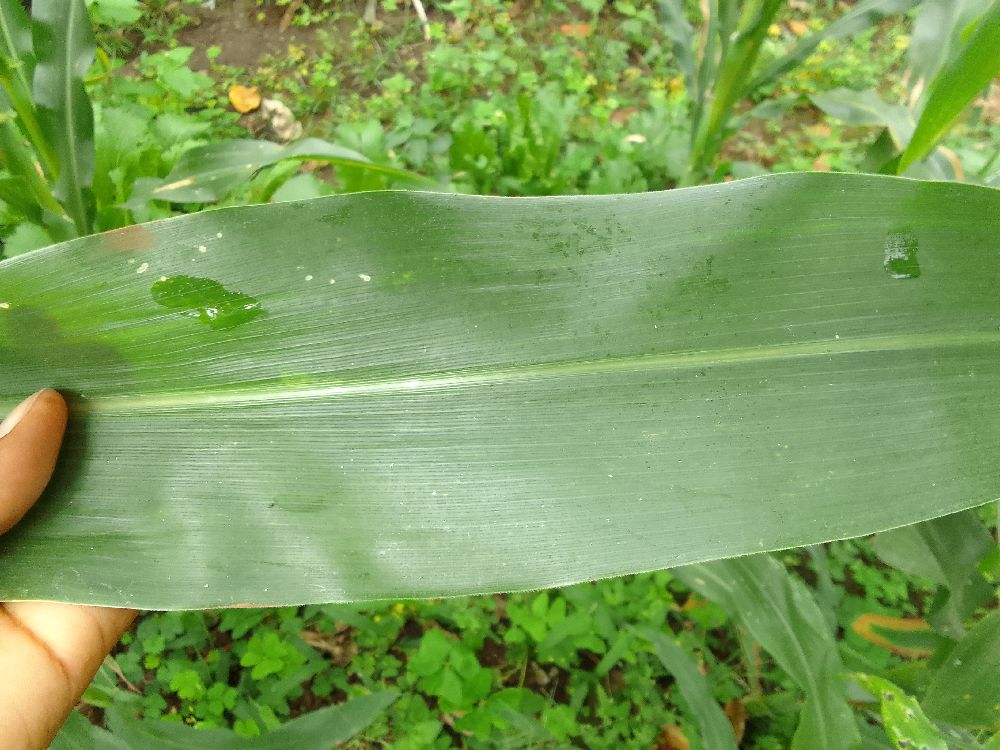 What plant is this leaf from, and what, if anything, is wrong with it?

maize, healthy
